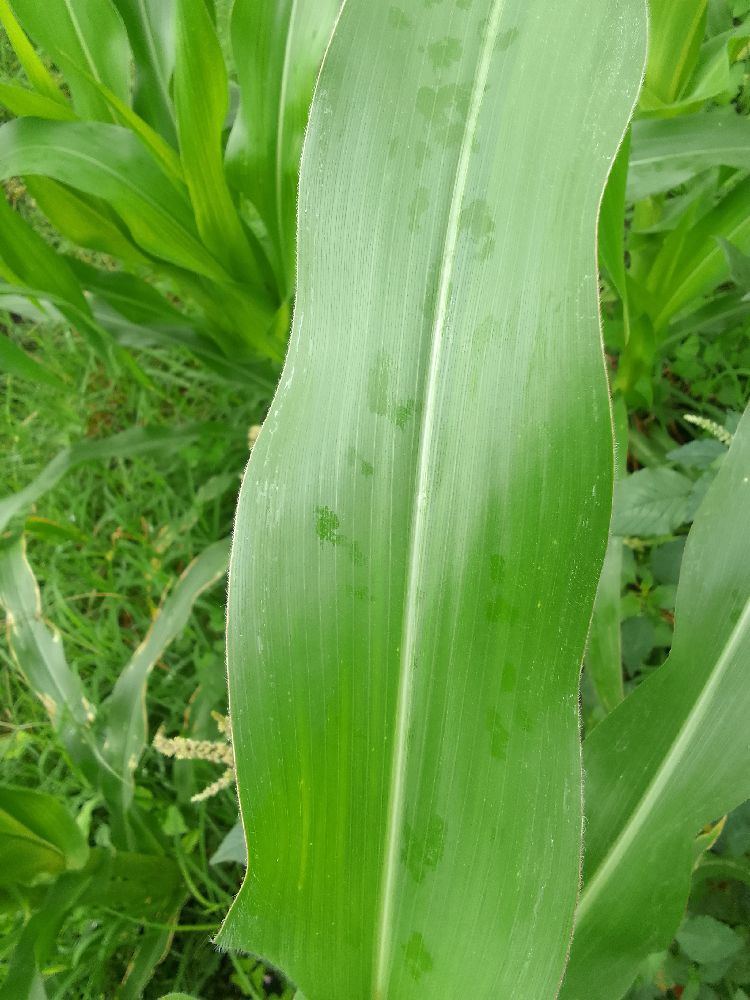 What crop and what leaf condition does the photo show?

maize, healthy
